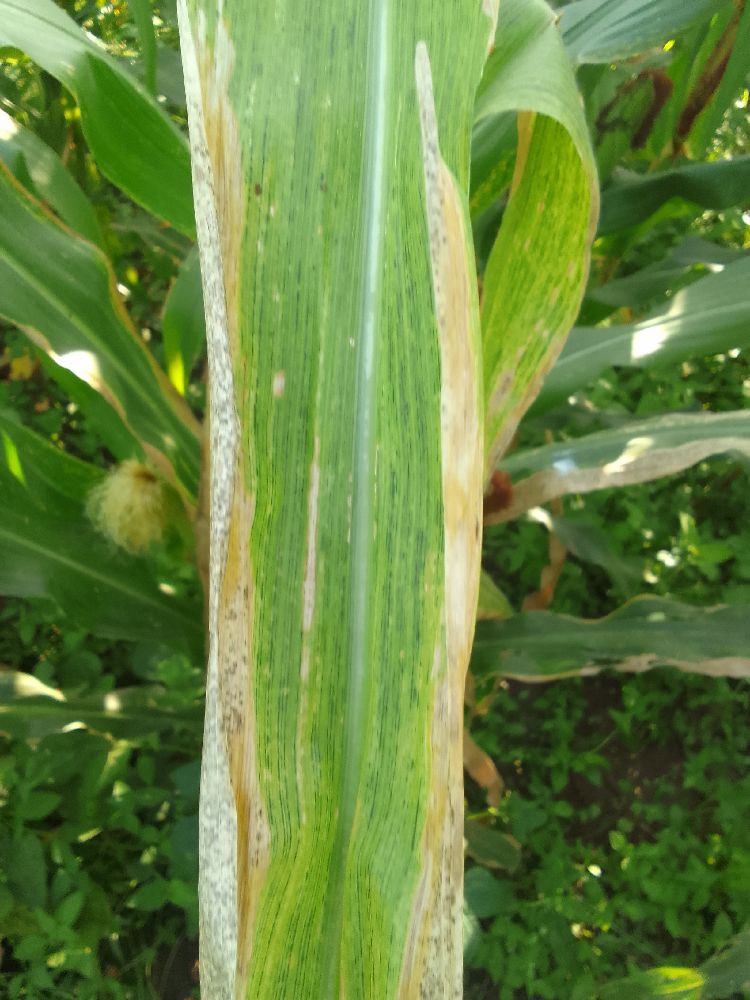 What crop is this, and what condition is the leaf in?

maize, maize lethal necrosis
